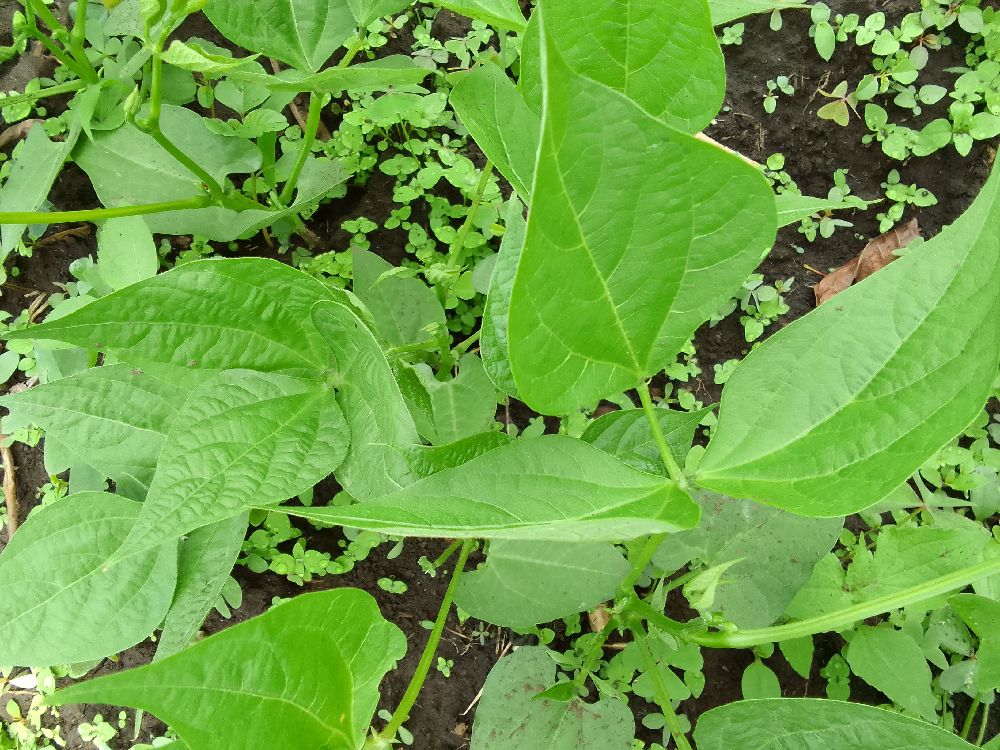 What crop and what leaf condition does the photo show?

common bean, healthy
